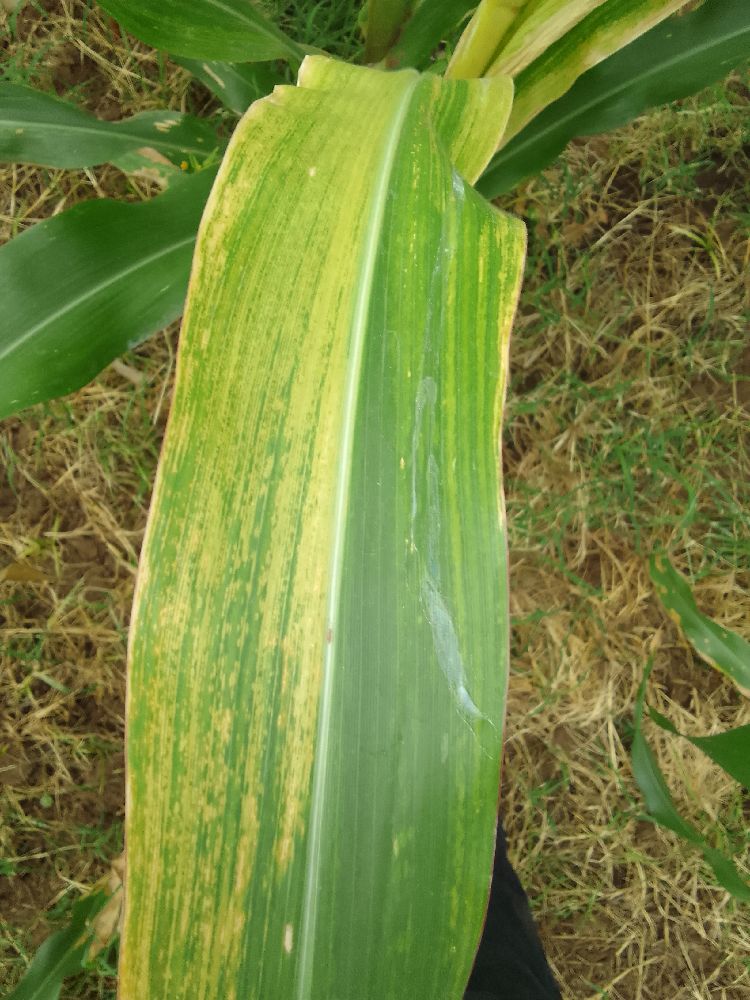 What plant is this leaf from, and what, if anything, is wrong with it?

maize, maize lethal necrosis
